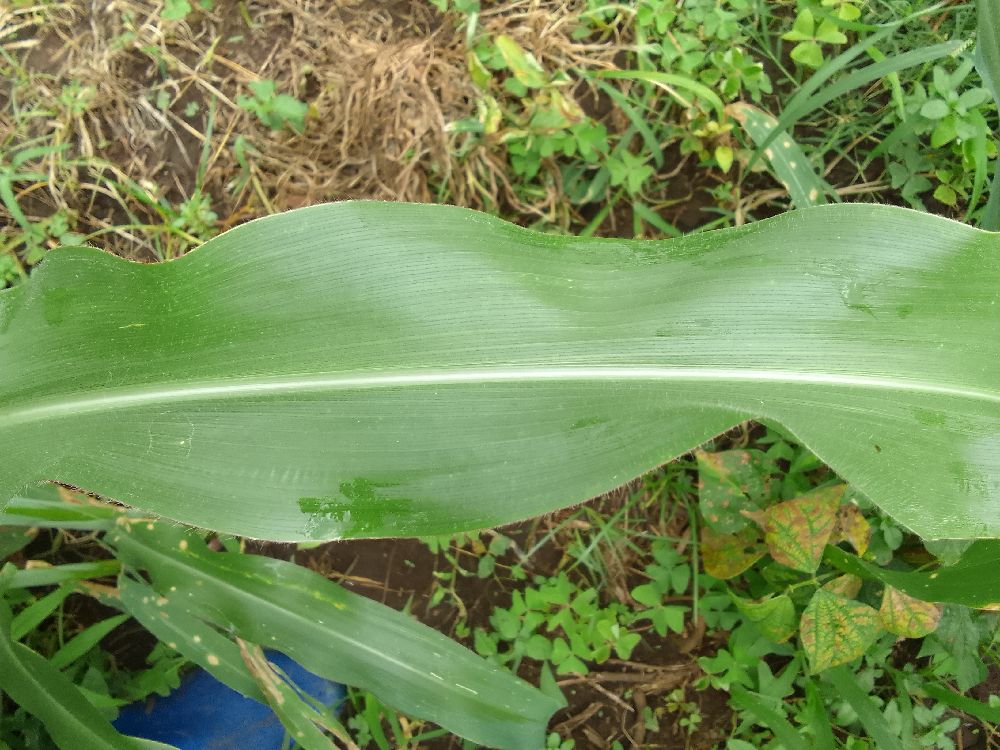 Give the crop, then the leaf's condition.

maize, healthy
